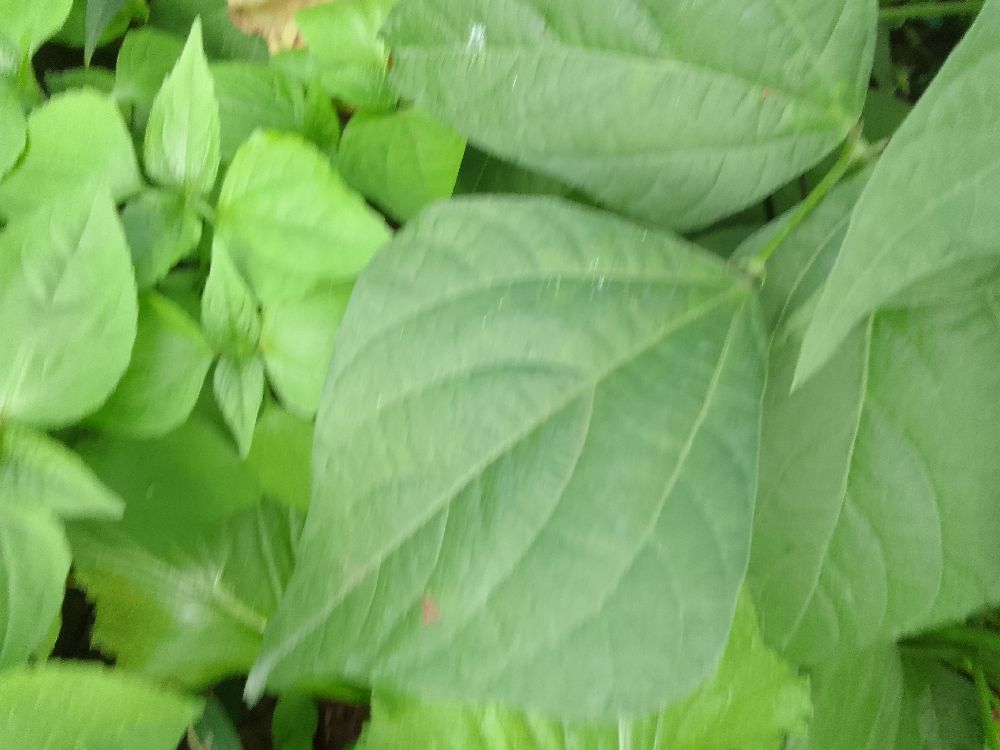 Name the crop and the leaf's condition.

common bean, healthy
